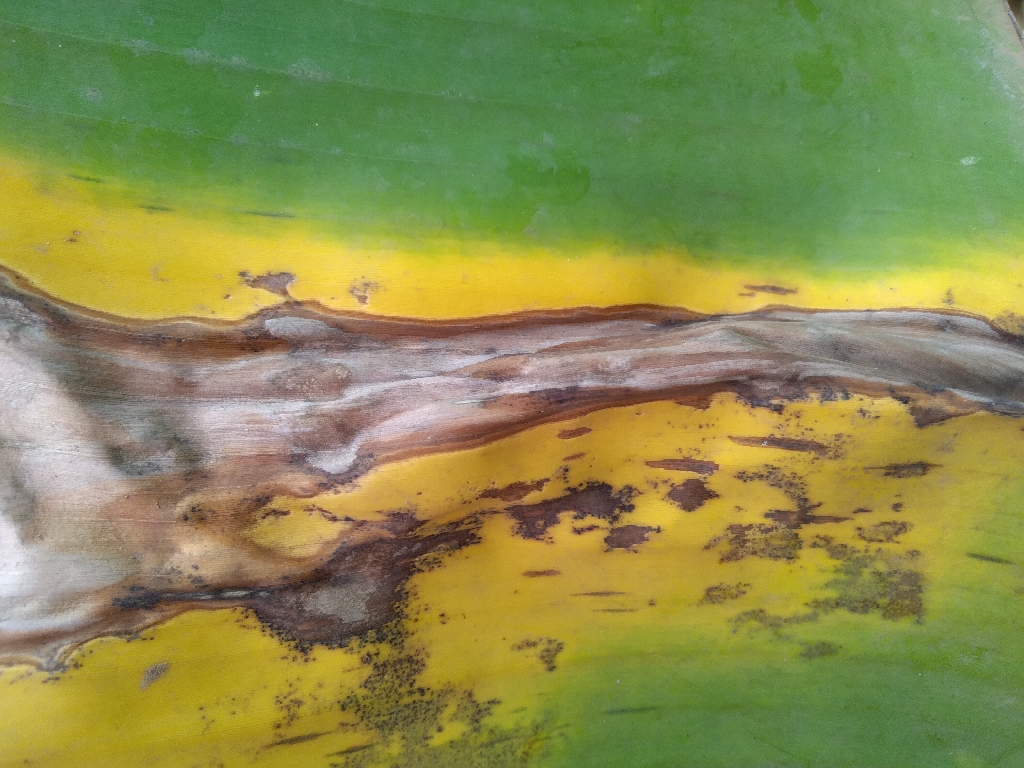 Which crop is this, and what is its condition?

banana, black sigatoka
